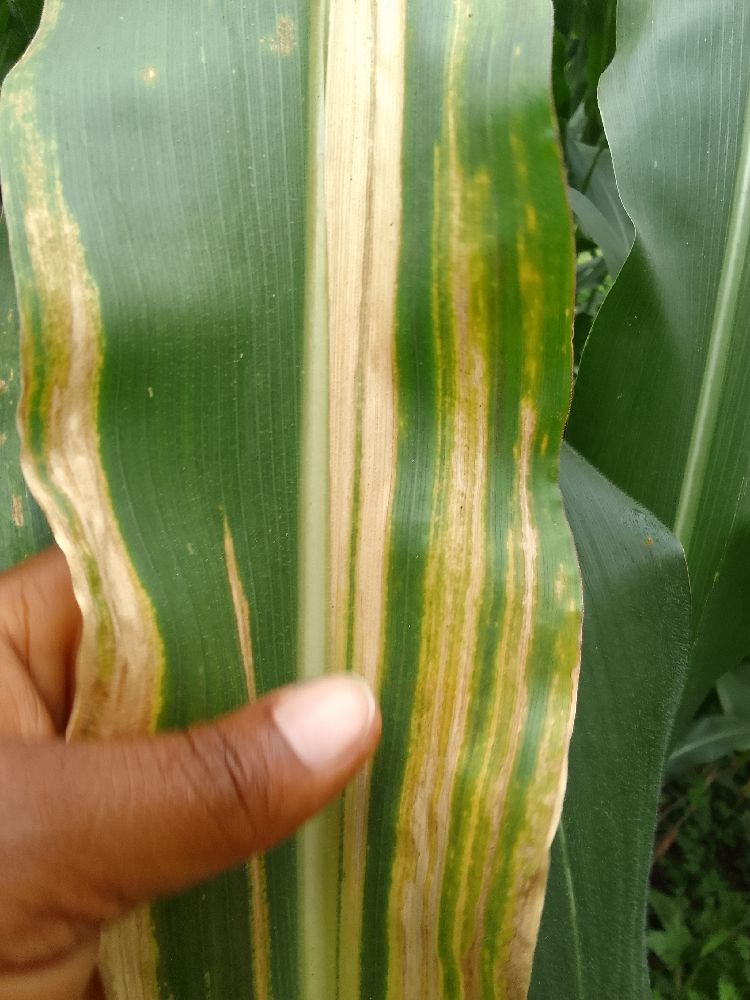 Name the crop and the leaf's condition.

maize, maize lethal necrosis
